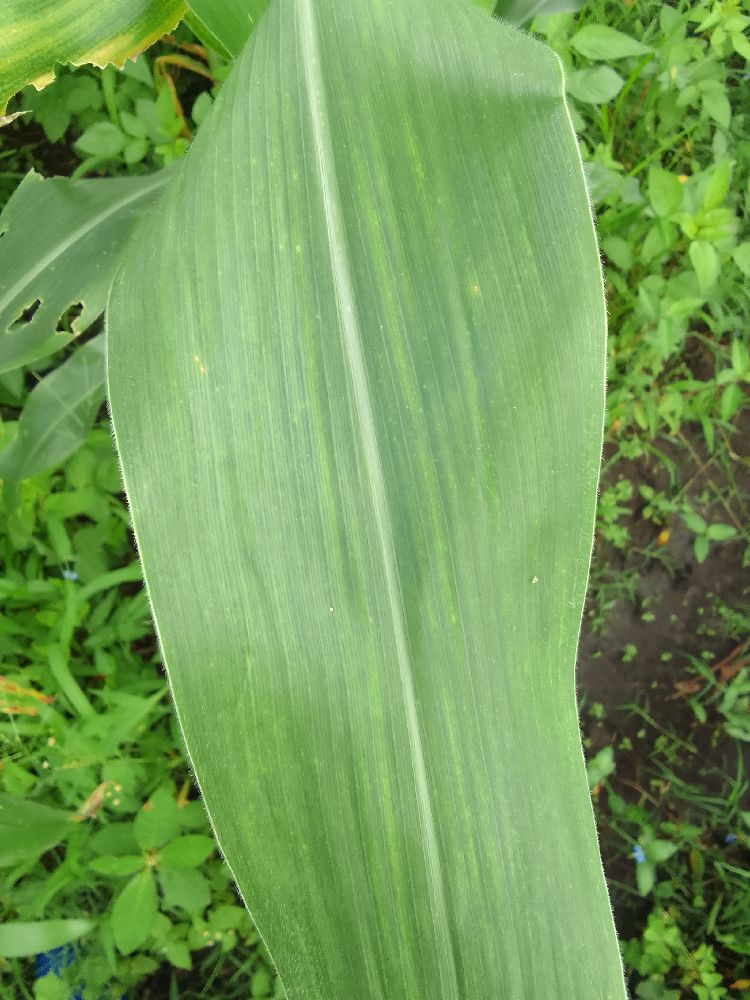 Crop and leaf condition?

maize, healthy
